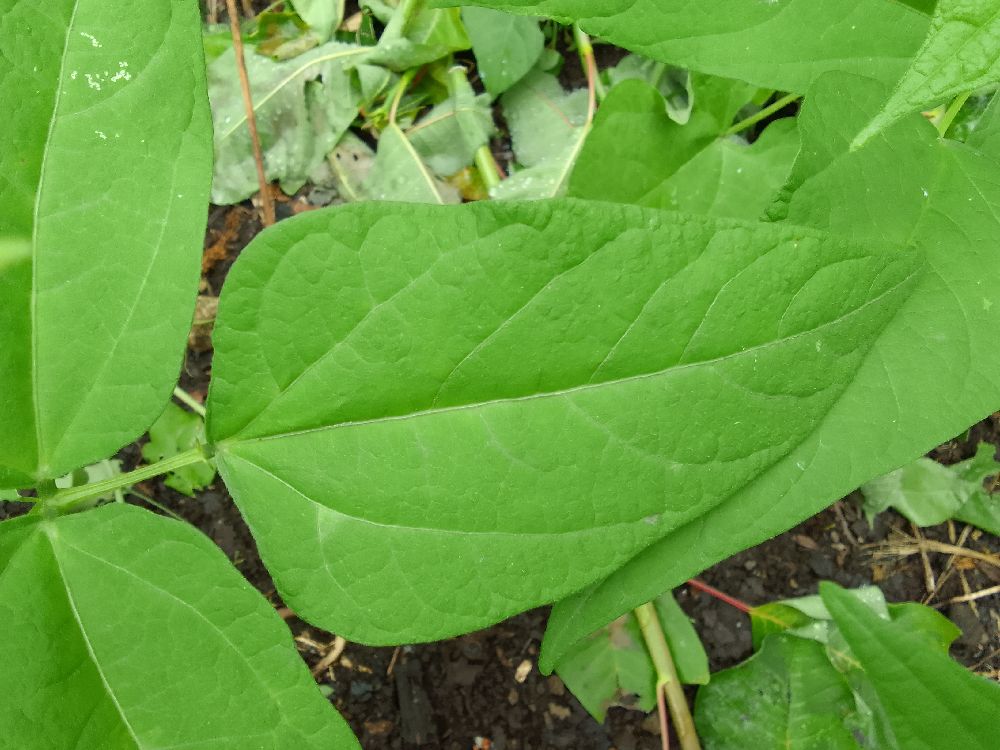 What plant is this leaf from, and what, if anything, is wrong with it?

common bean, healthy
